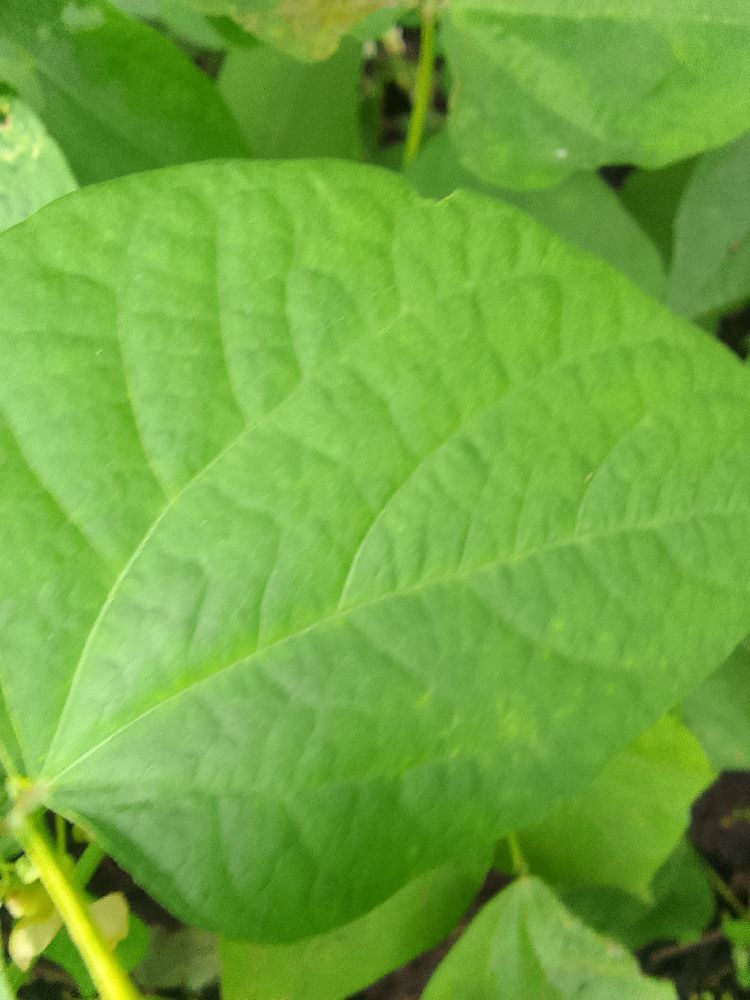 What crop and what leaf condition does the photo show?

common bean, healthy
